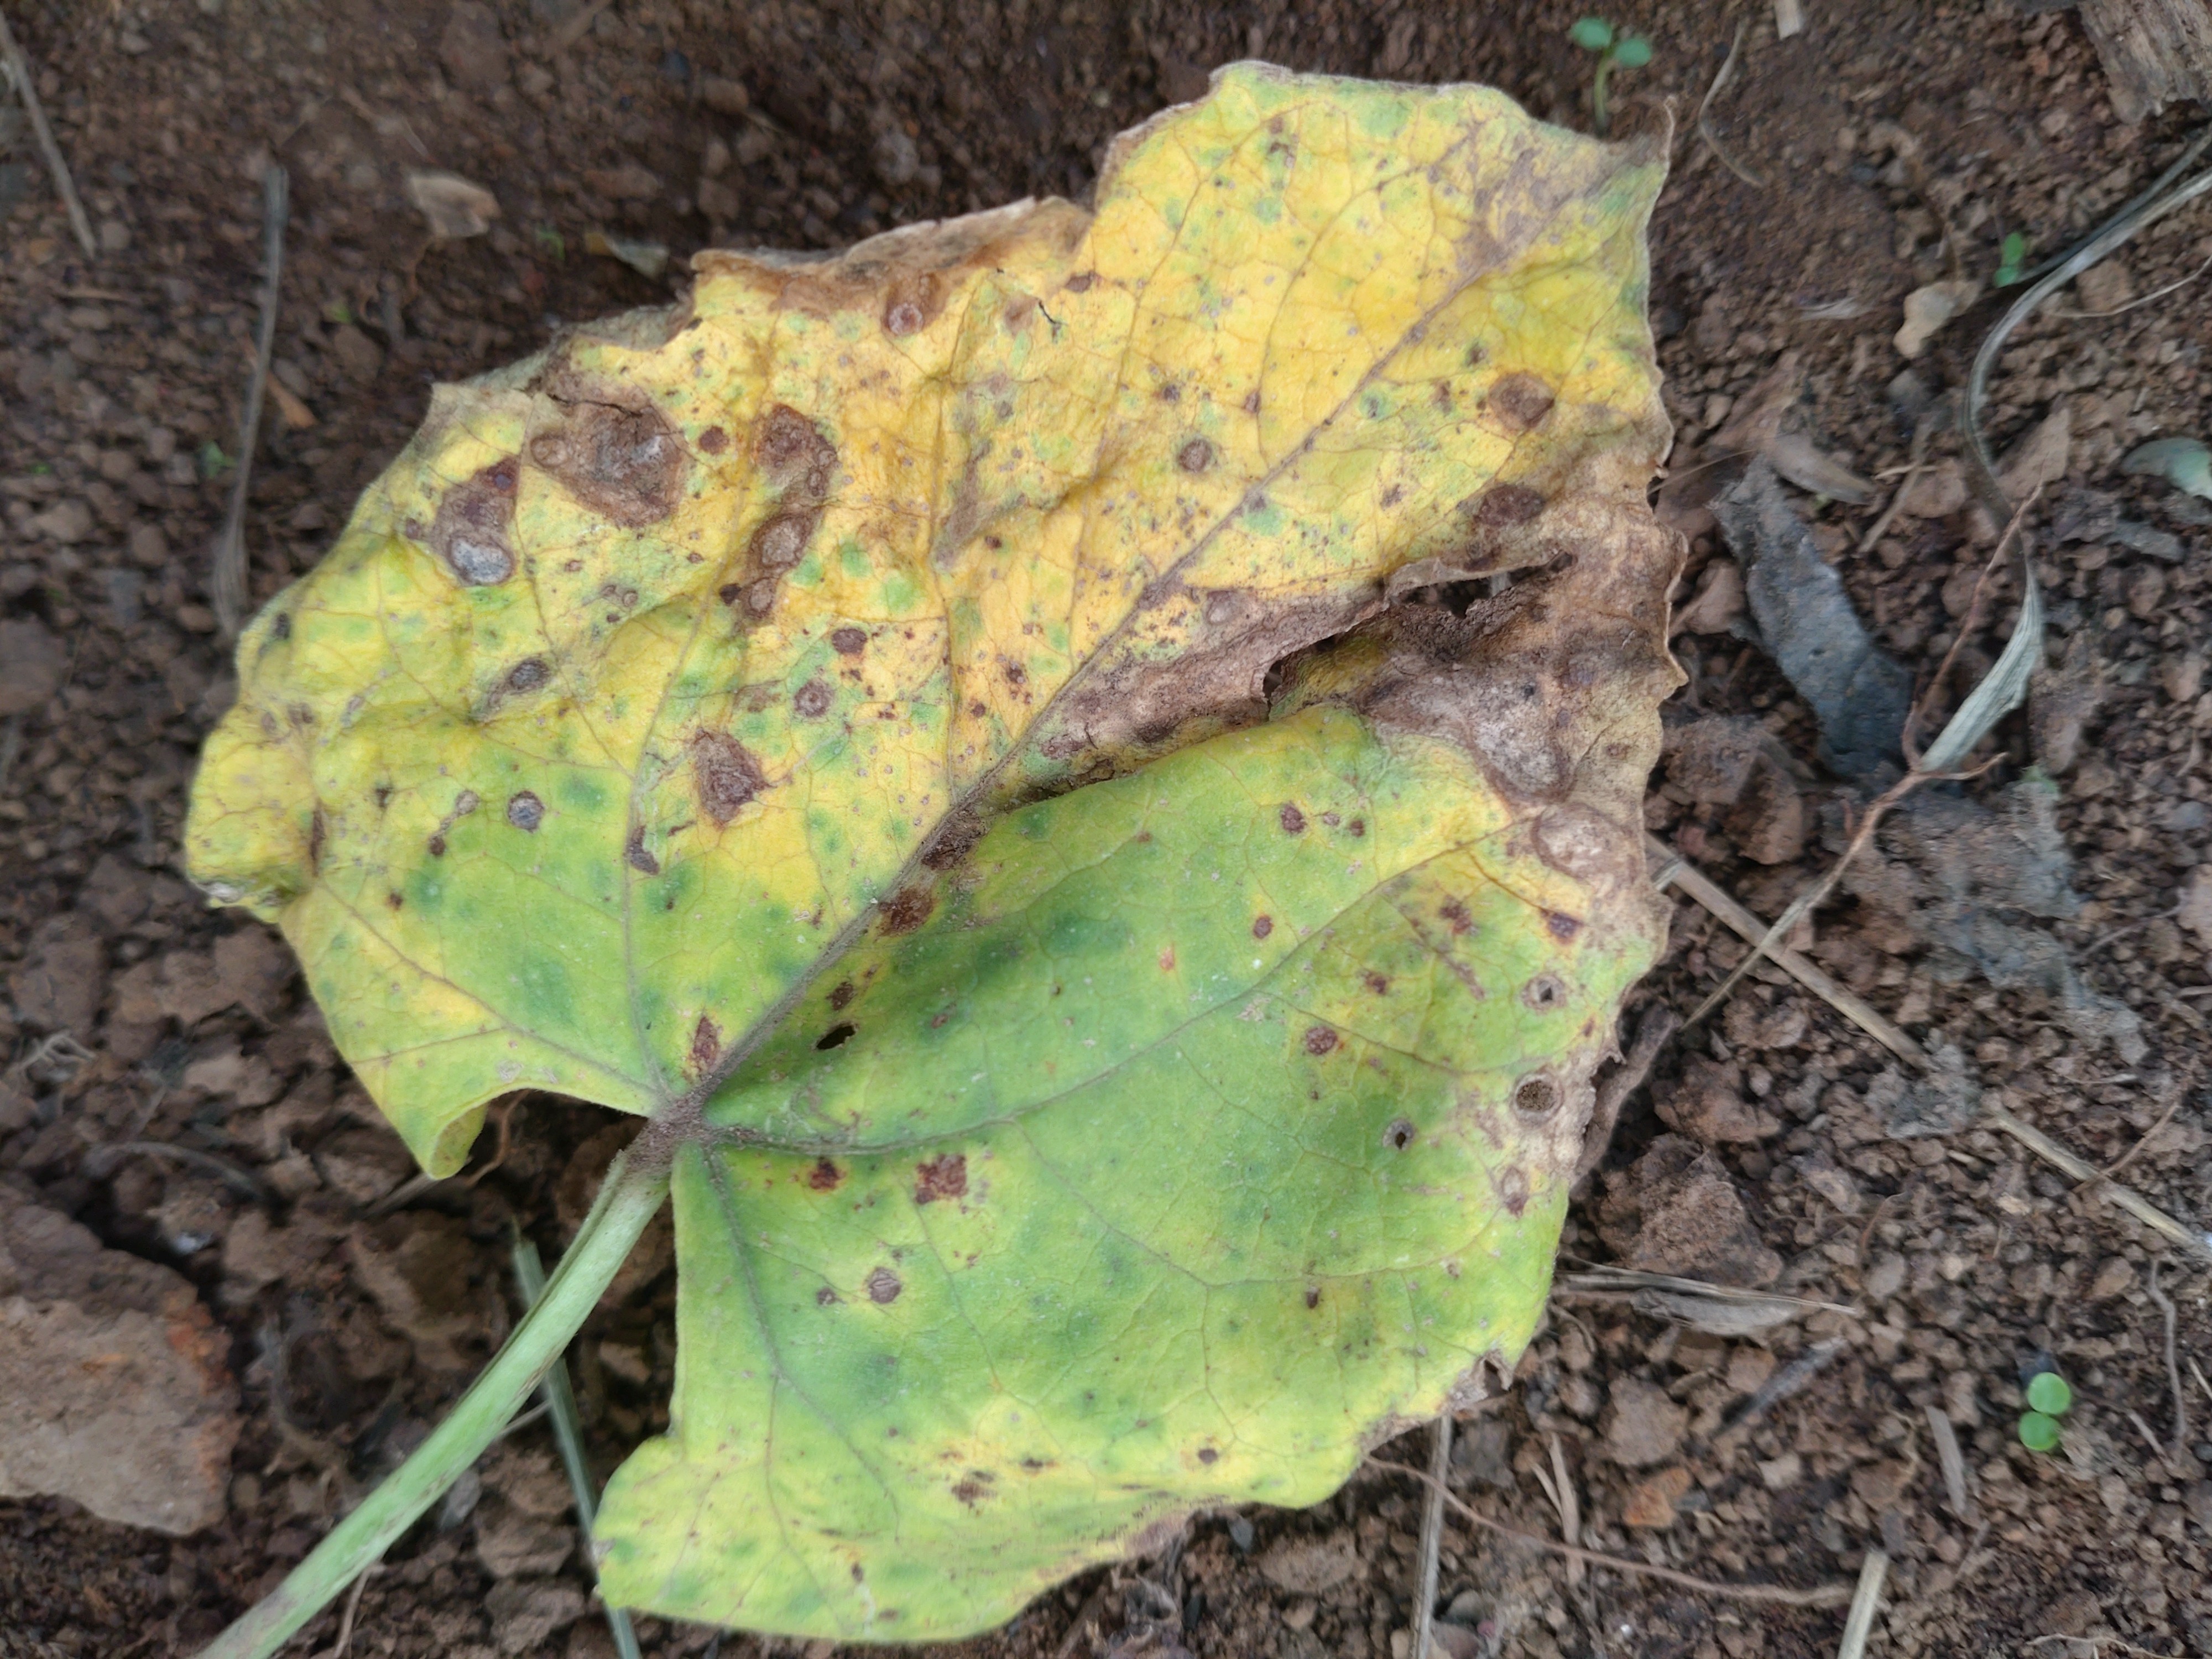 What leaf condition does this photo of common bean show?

rust
